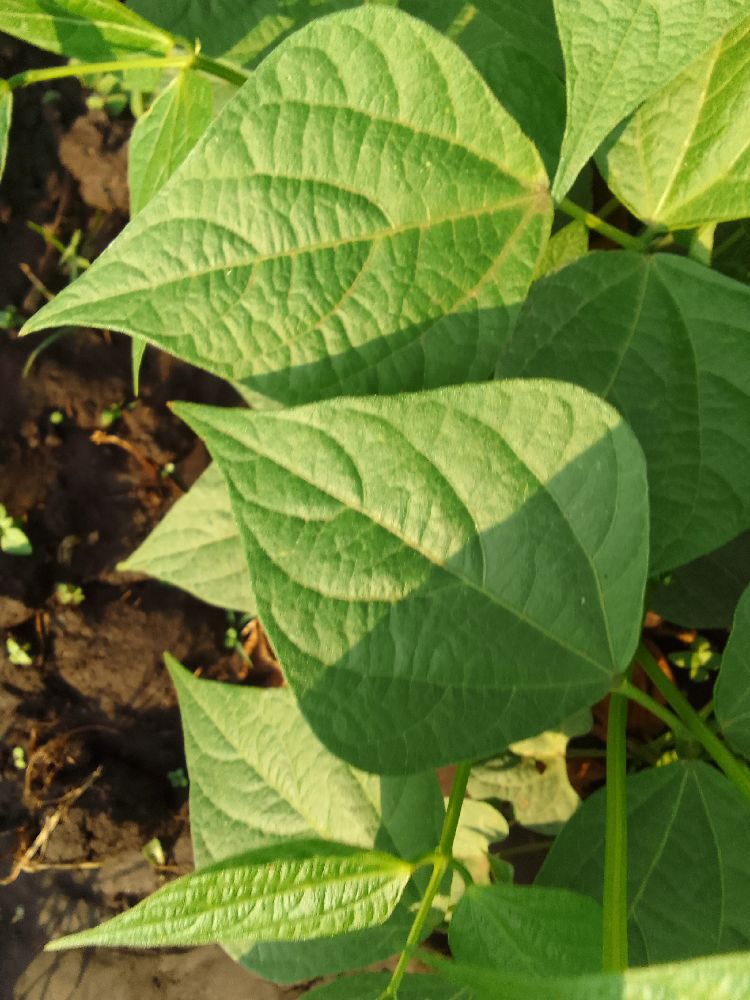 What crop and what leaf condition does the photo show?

common bean, healthy
